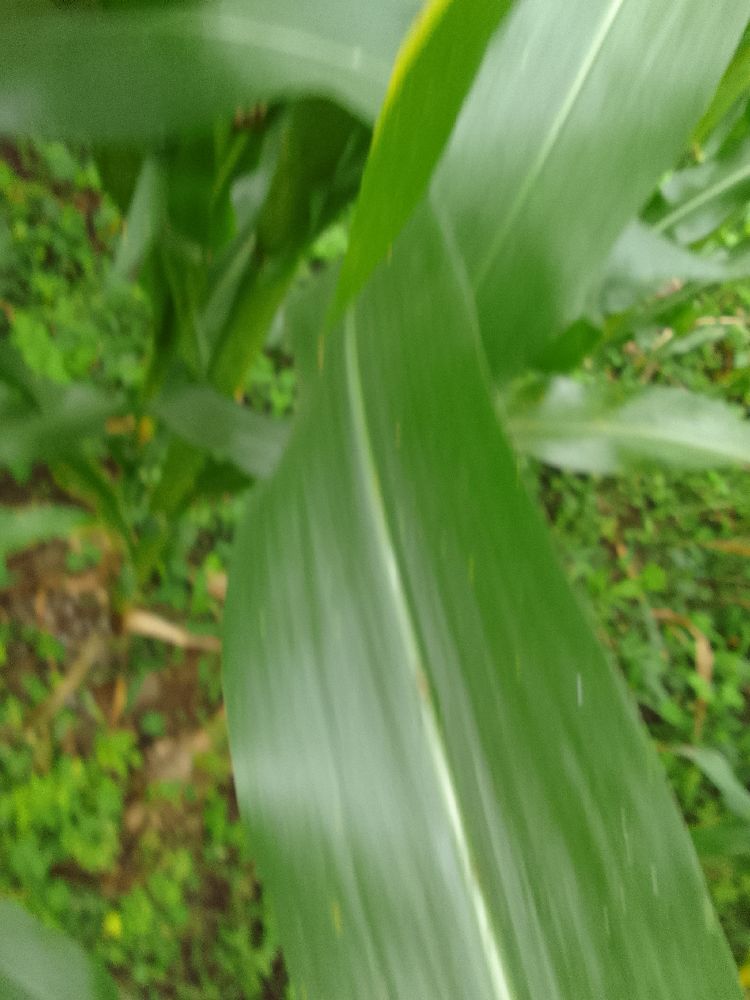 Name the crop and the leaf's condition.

maize, healthy
